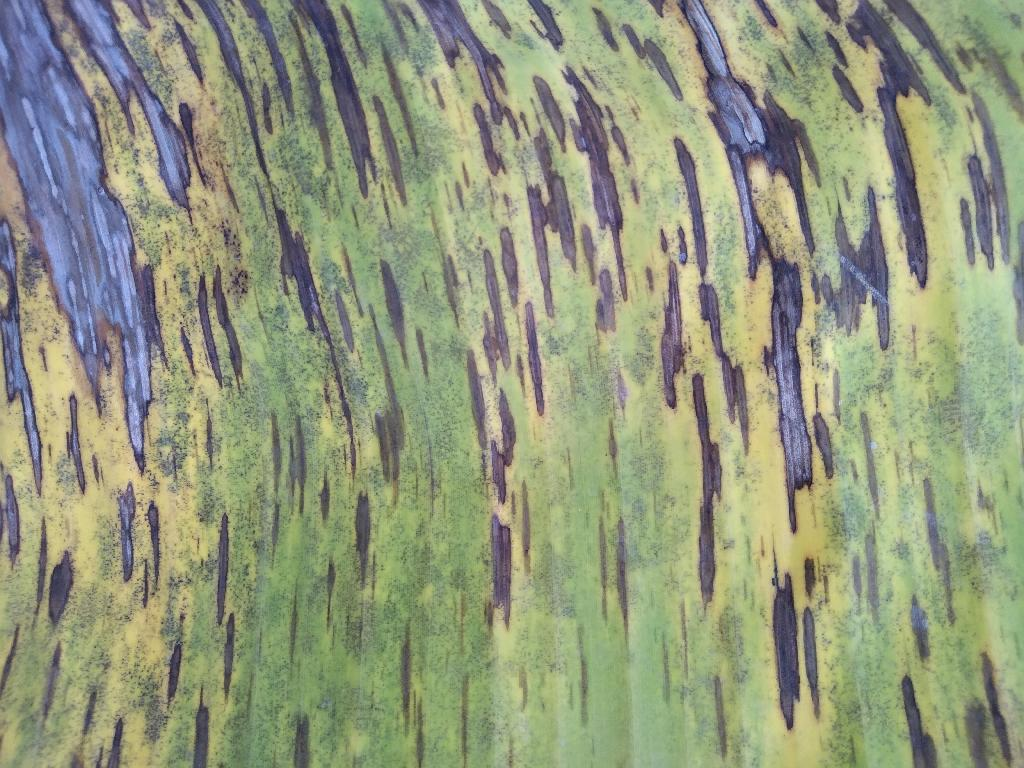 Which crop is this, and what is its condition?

banana, black sigatoka
